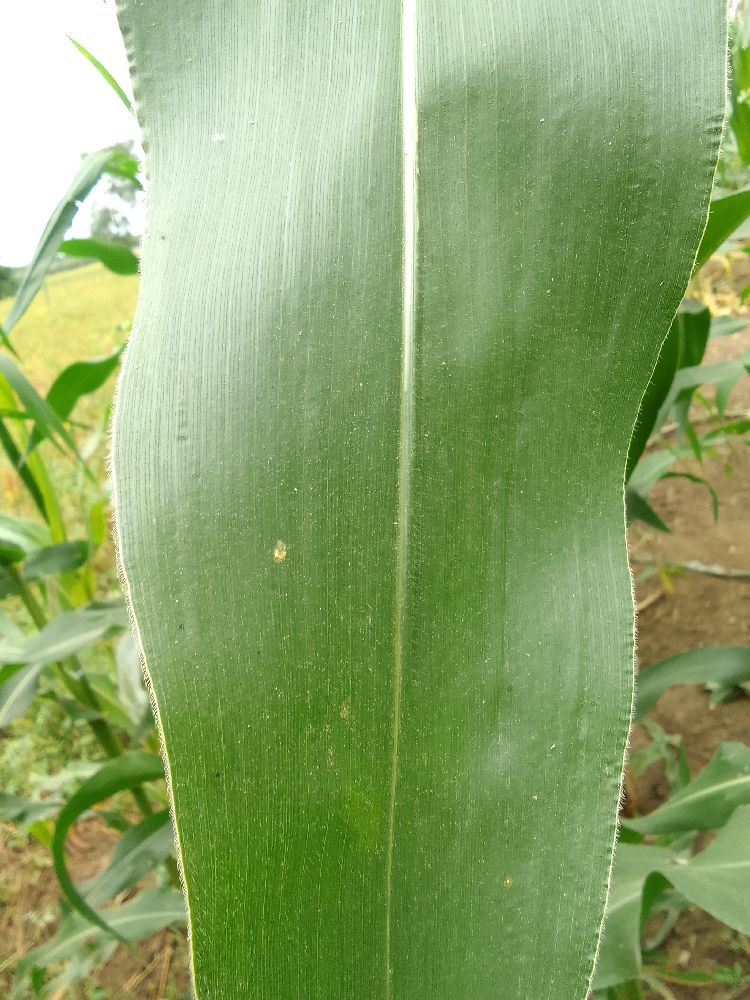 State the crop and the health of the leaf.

maize, healthy
